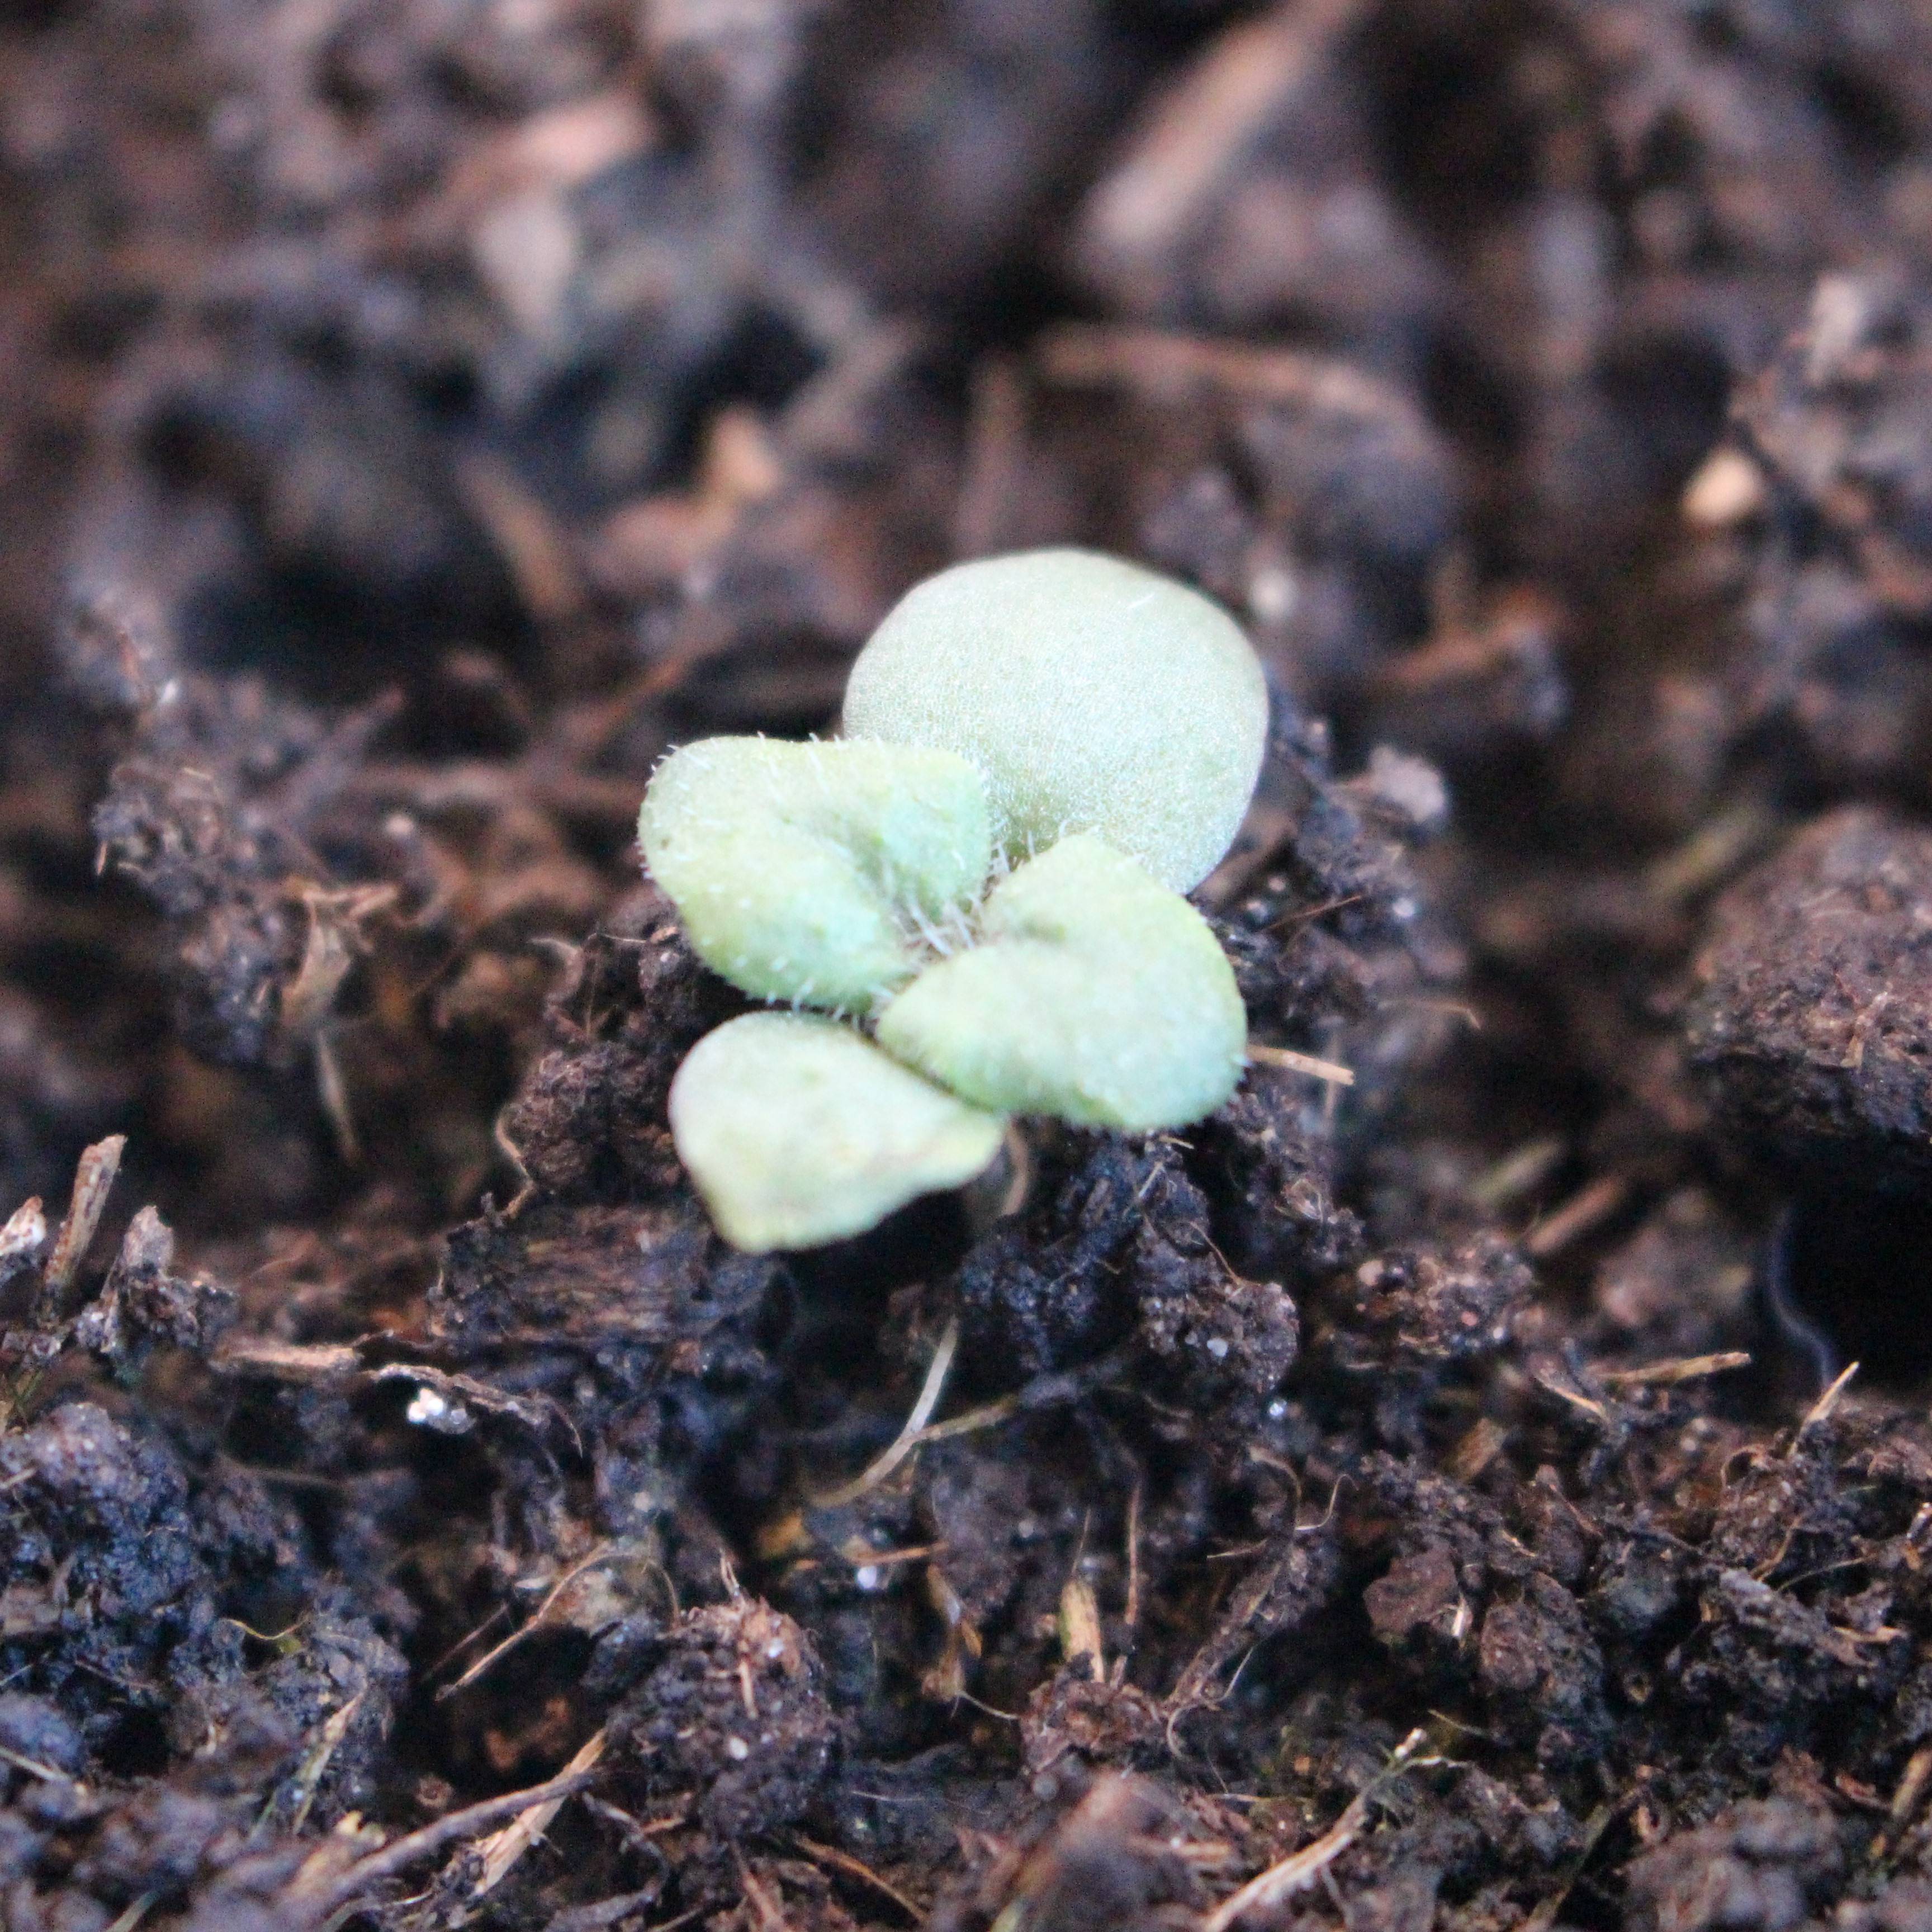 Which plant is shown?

Veronica persica
